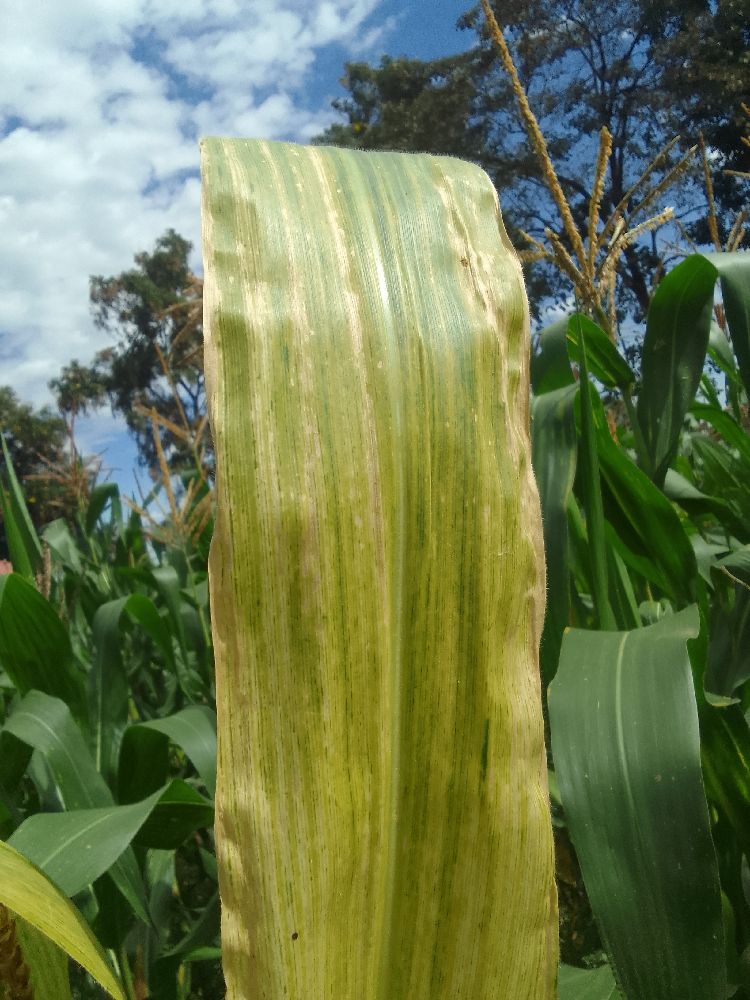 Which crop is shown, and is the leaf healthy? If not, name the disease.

maize, maize lethal necrosis
